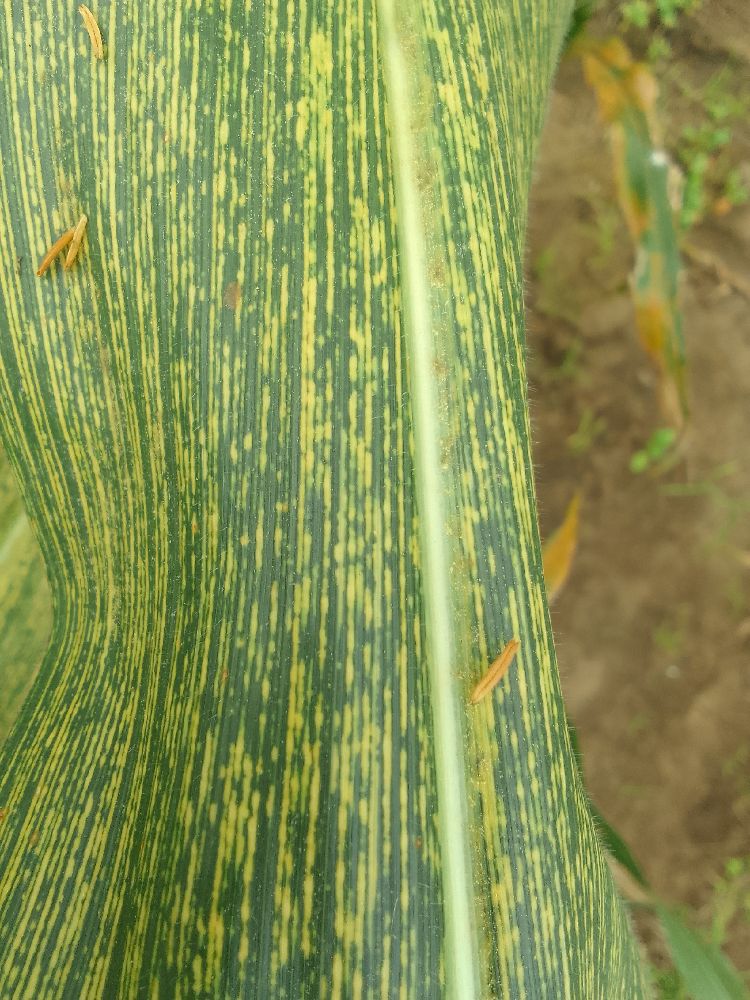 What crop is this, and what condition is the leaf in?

maize, maize streak virus
